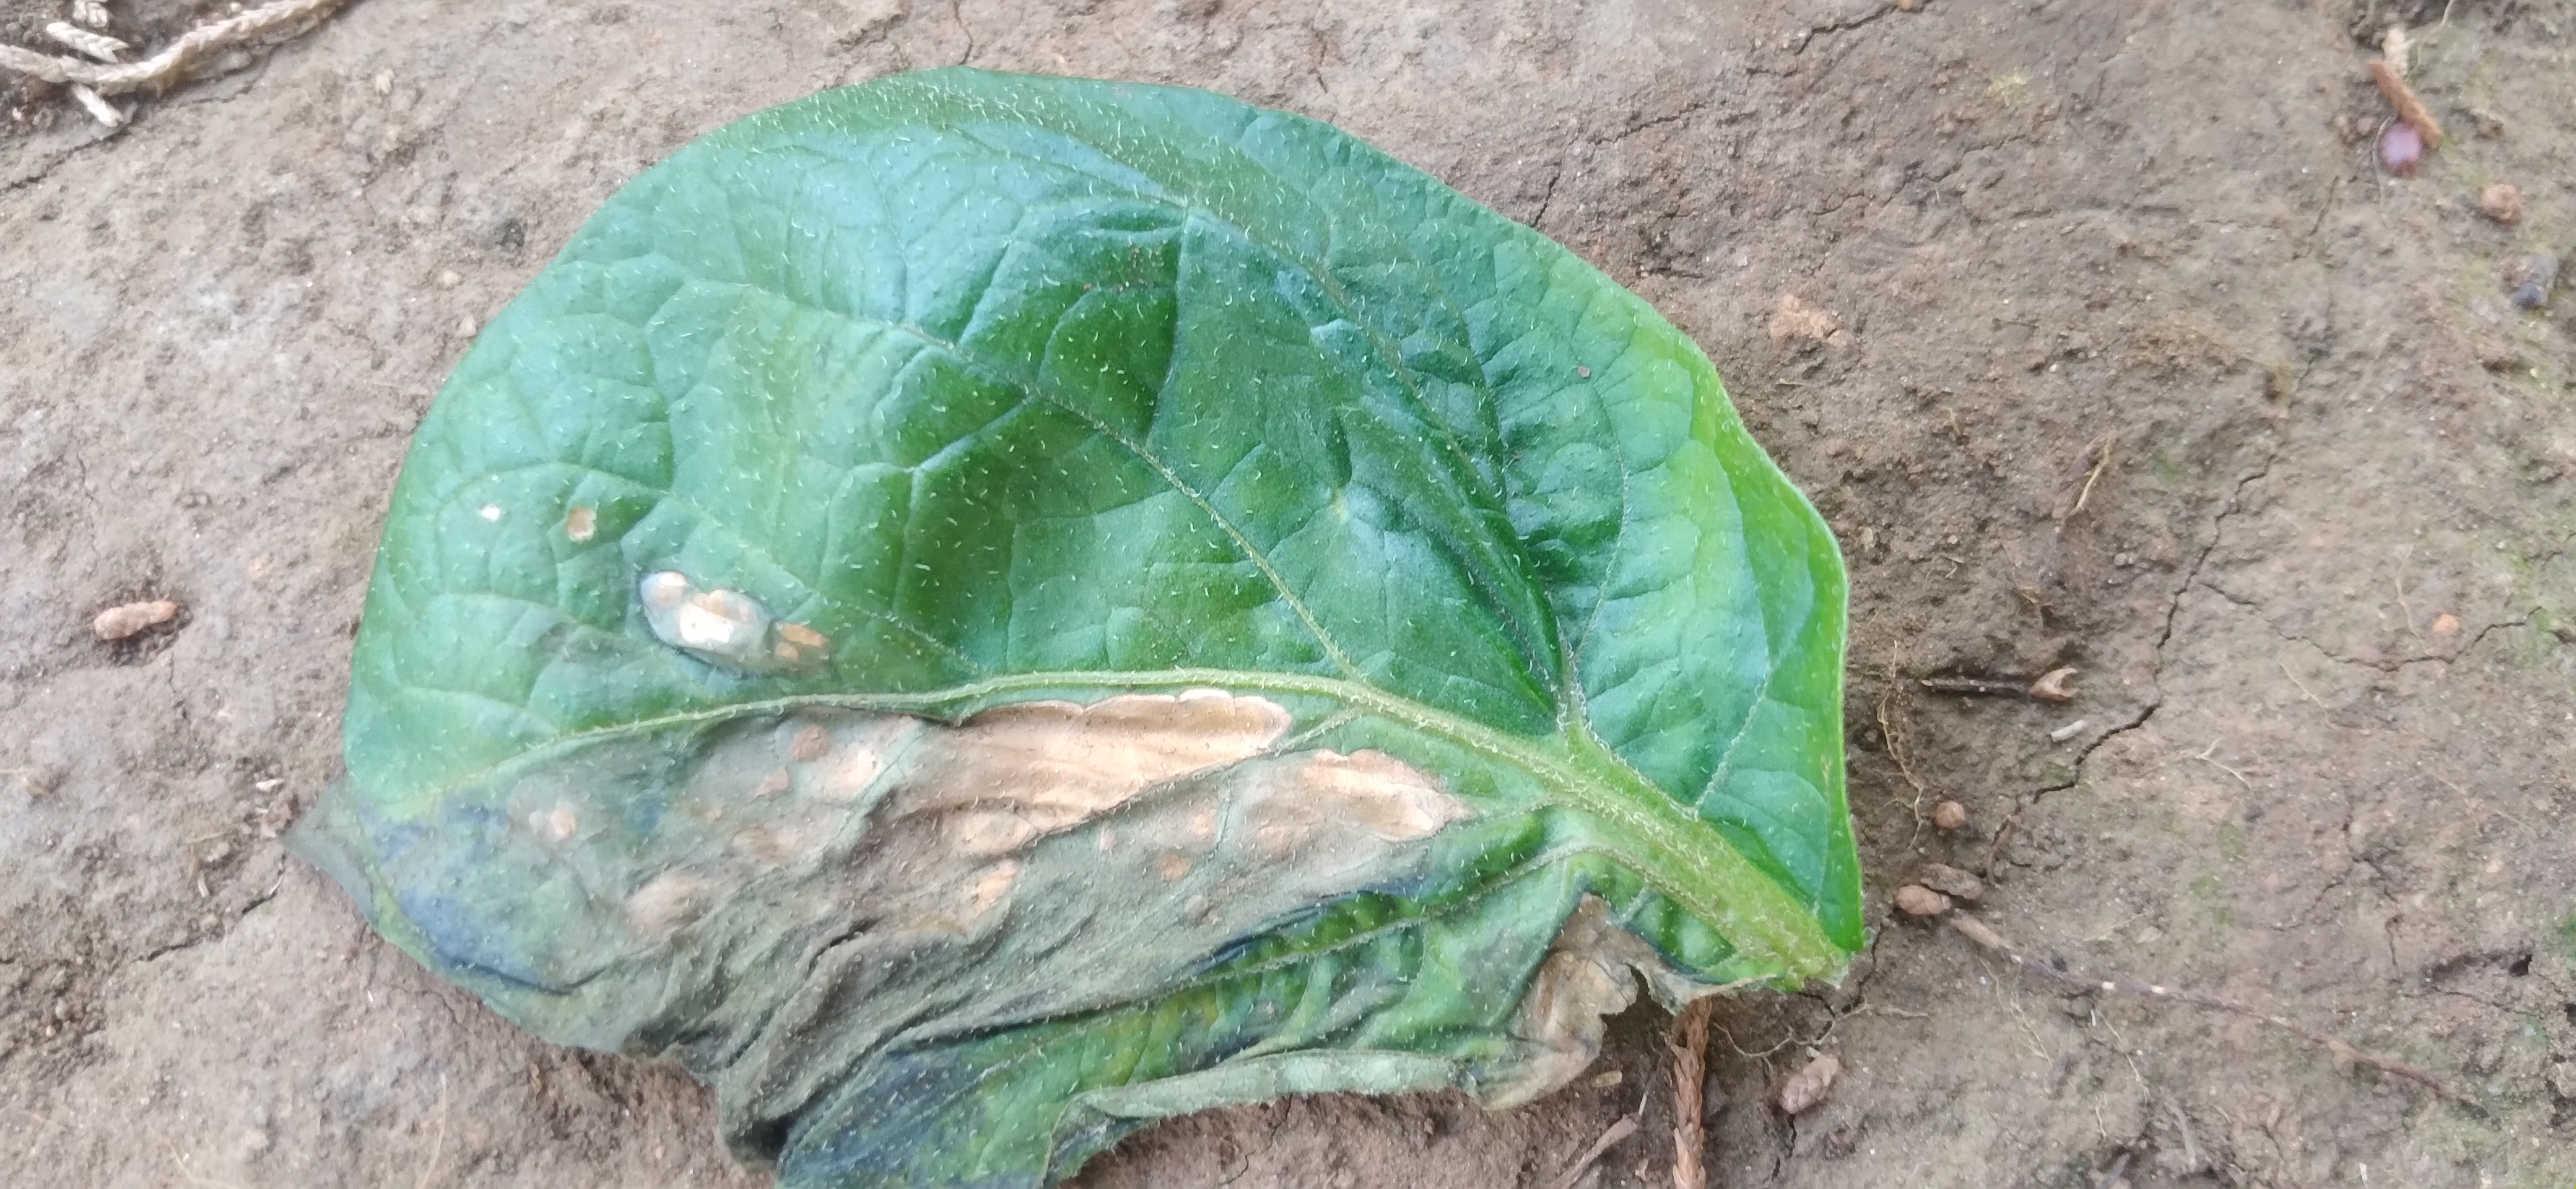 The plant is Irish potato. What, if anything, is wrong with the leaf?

early blight
